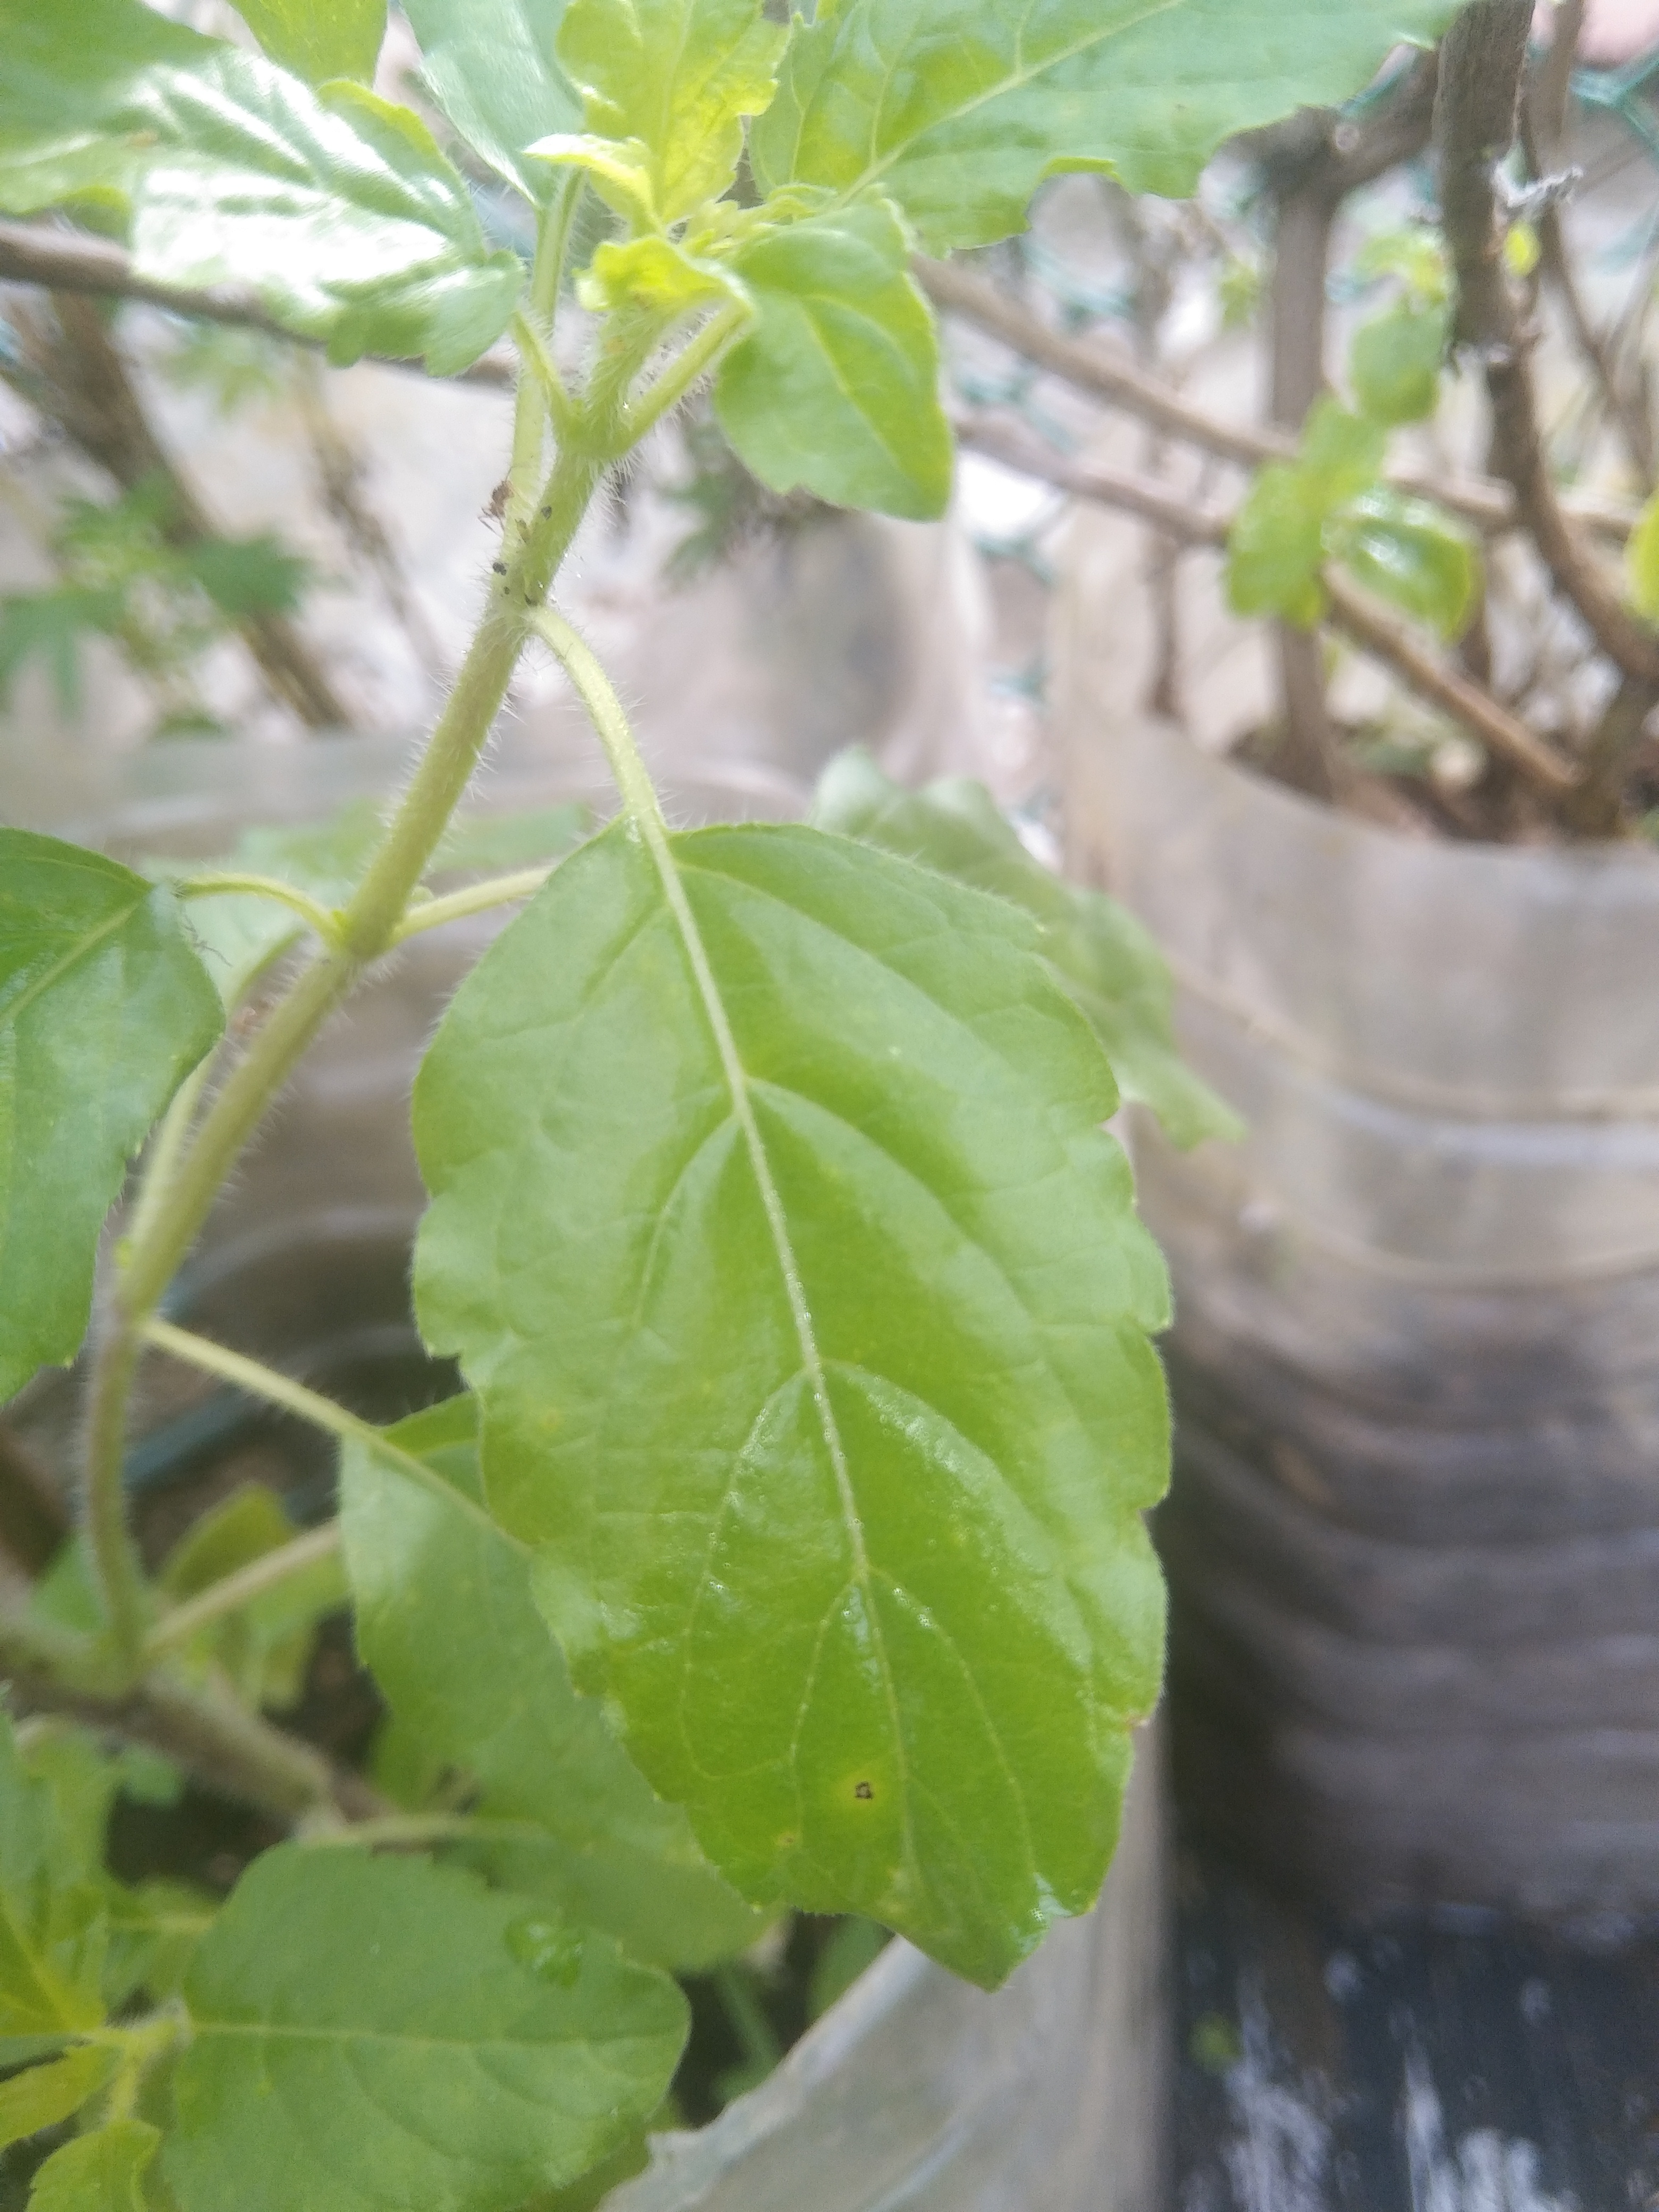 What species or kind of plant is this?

tulshi
